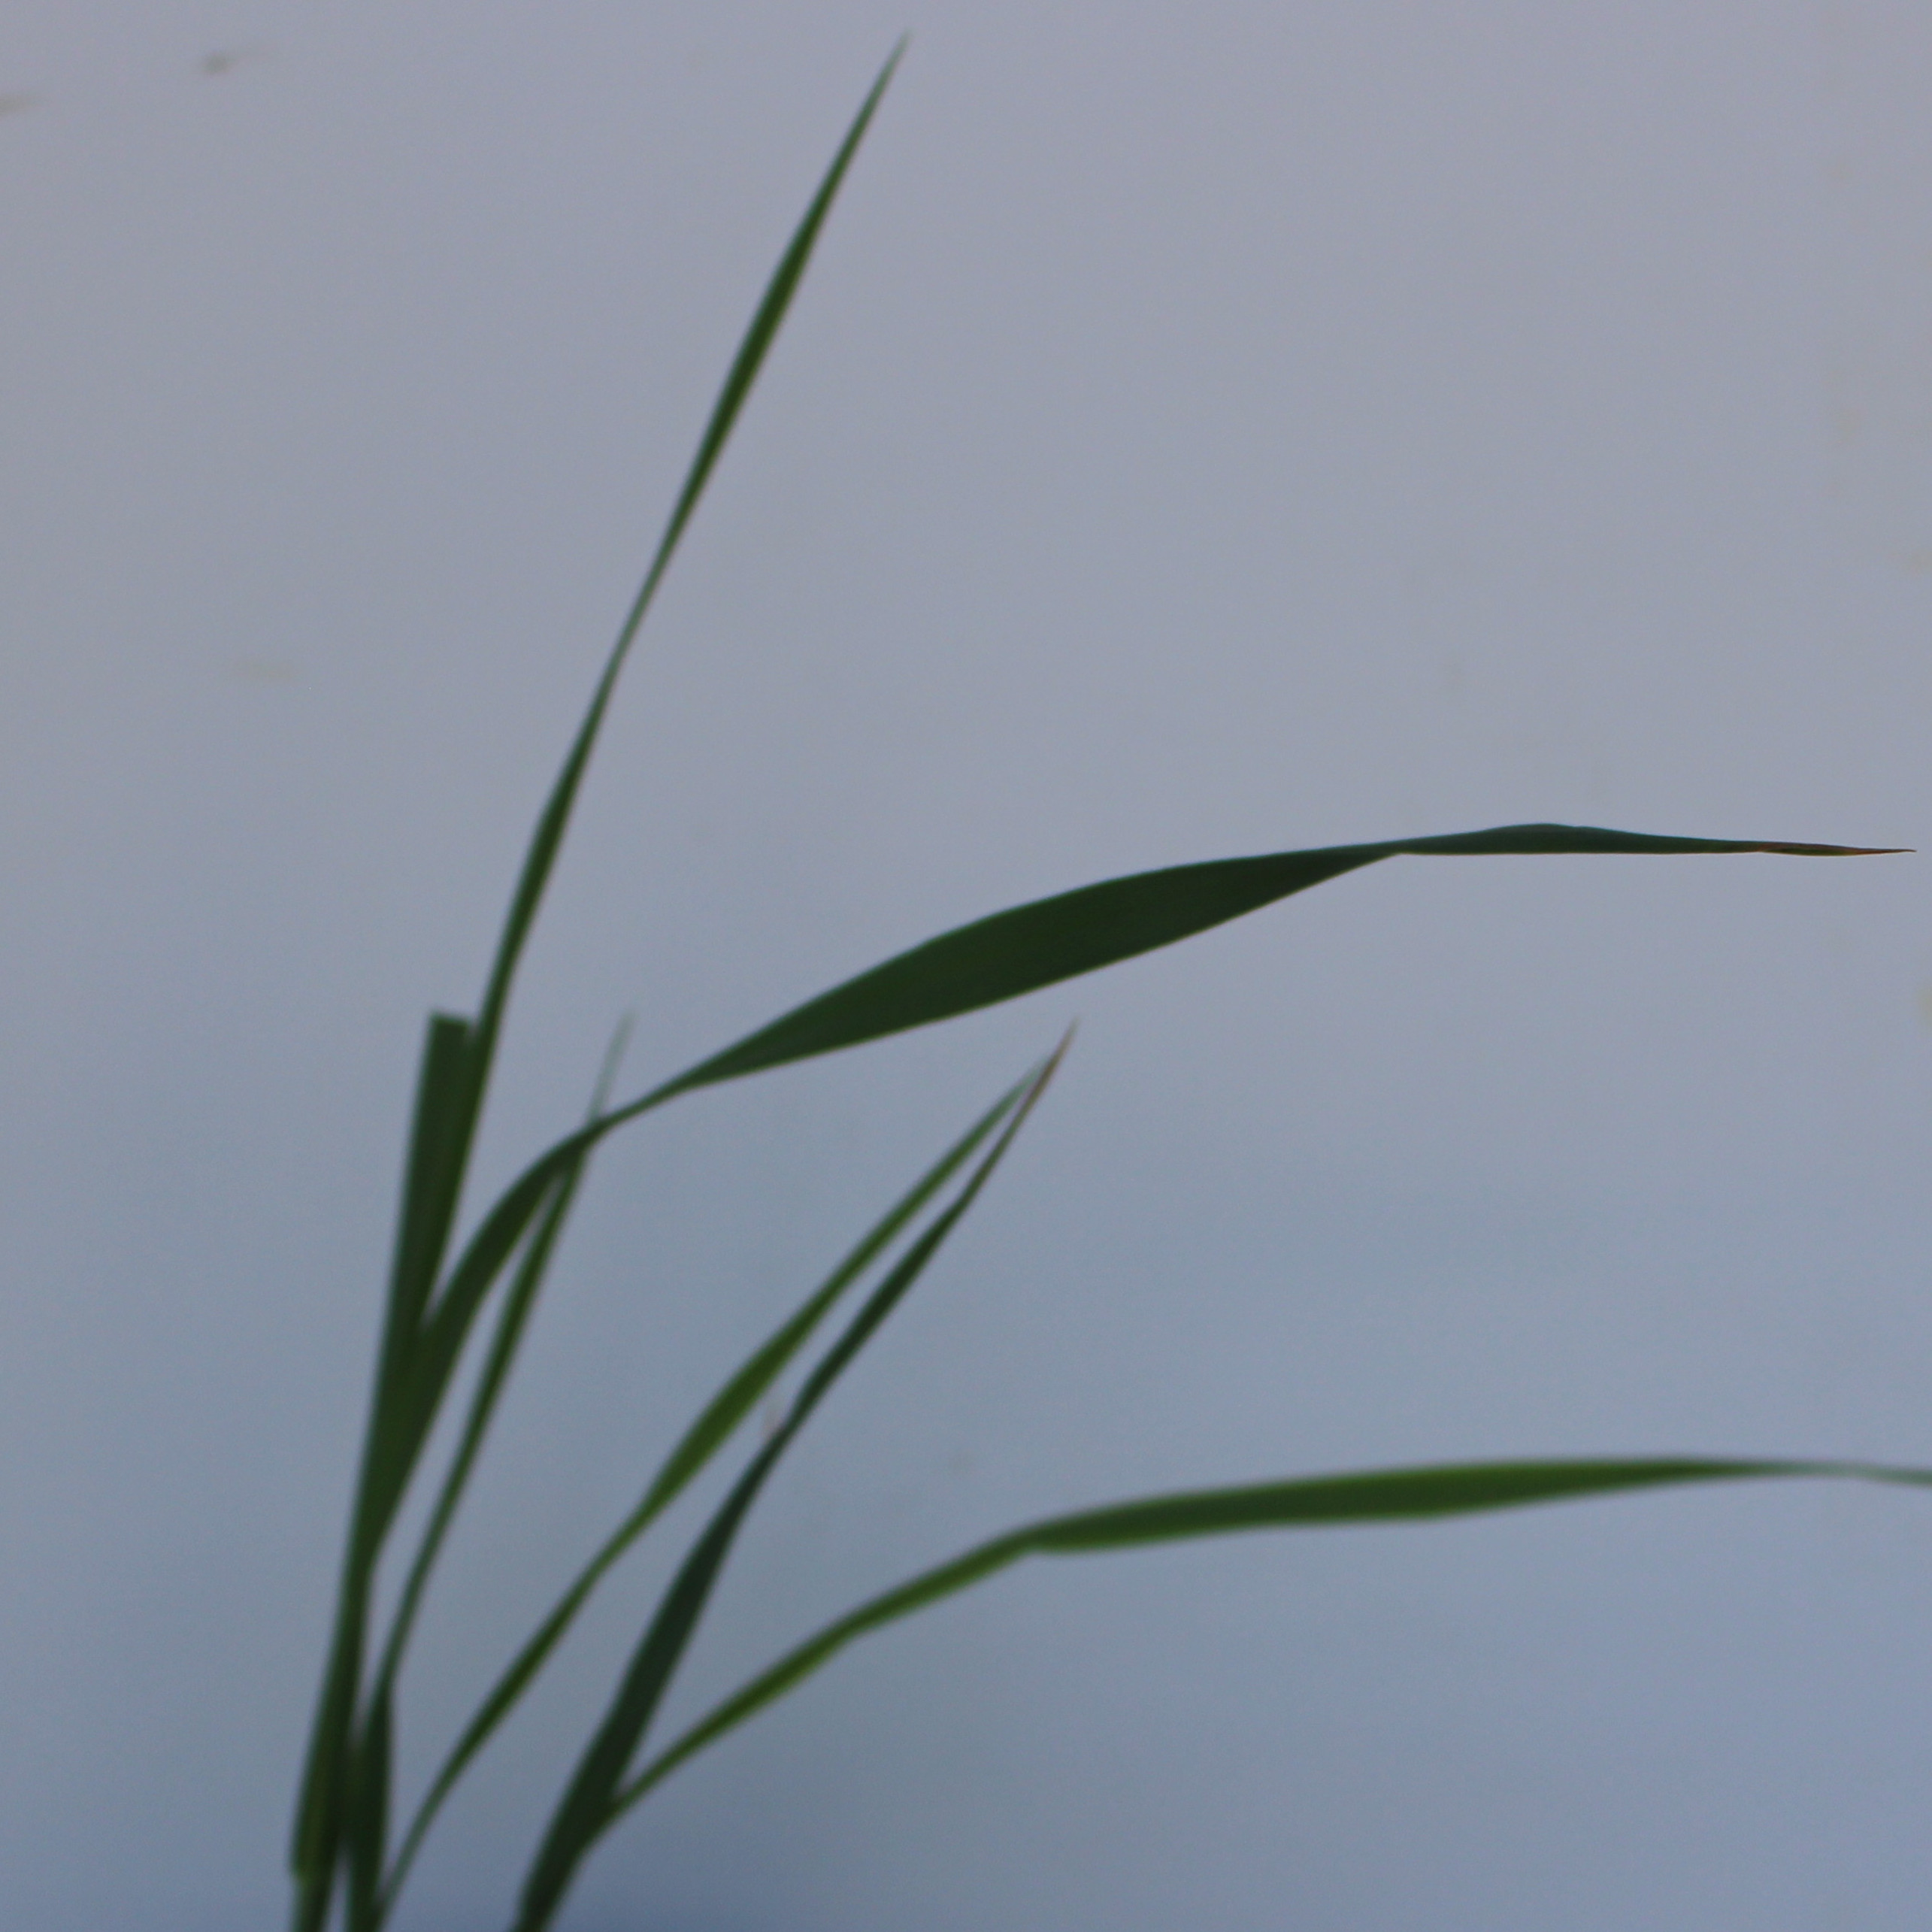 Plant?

Avena sterilis
